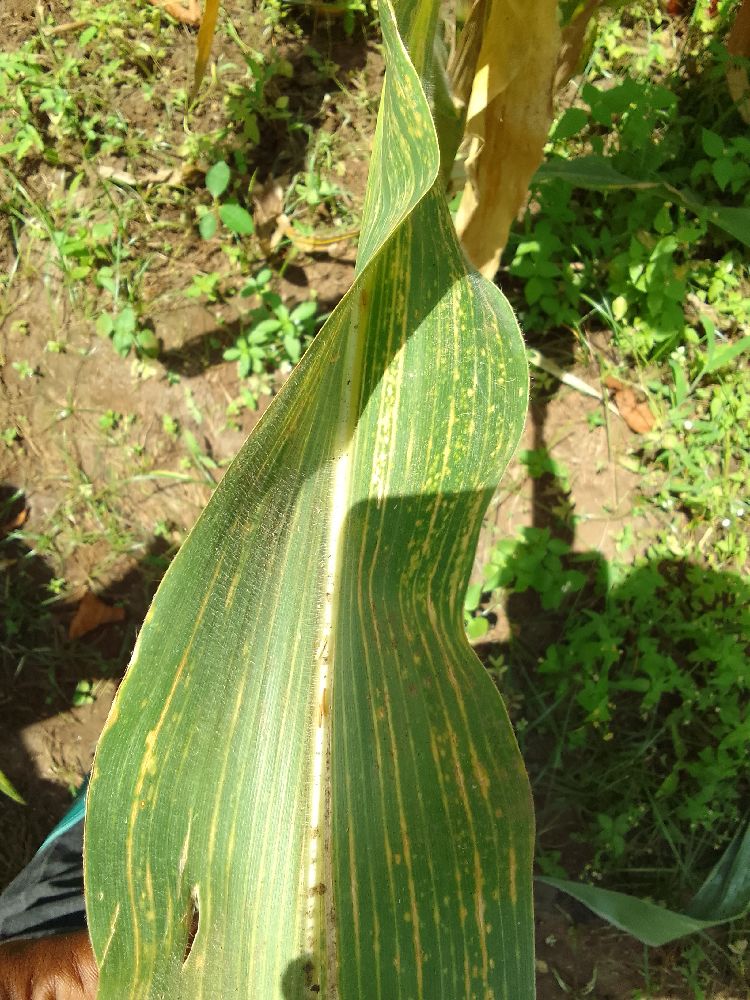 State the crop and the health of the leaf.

maize, maize lethal necrosis
